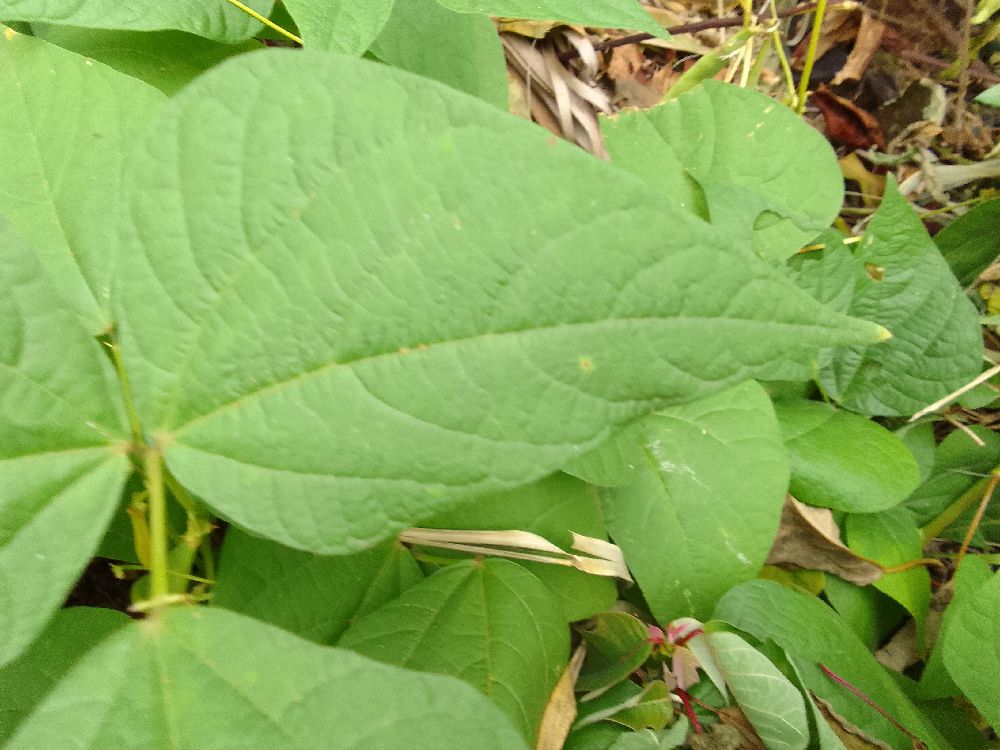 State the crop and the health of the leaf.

common bean, healthy
